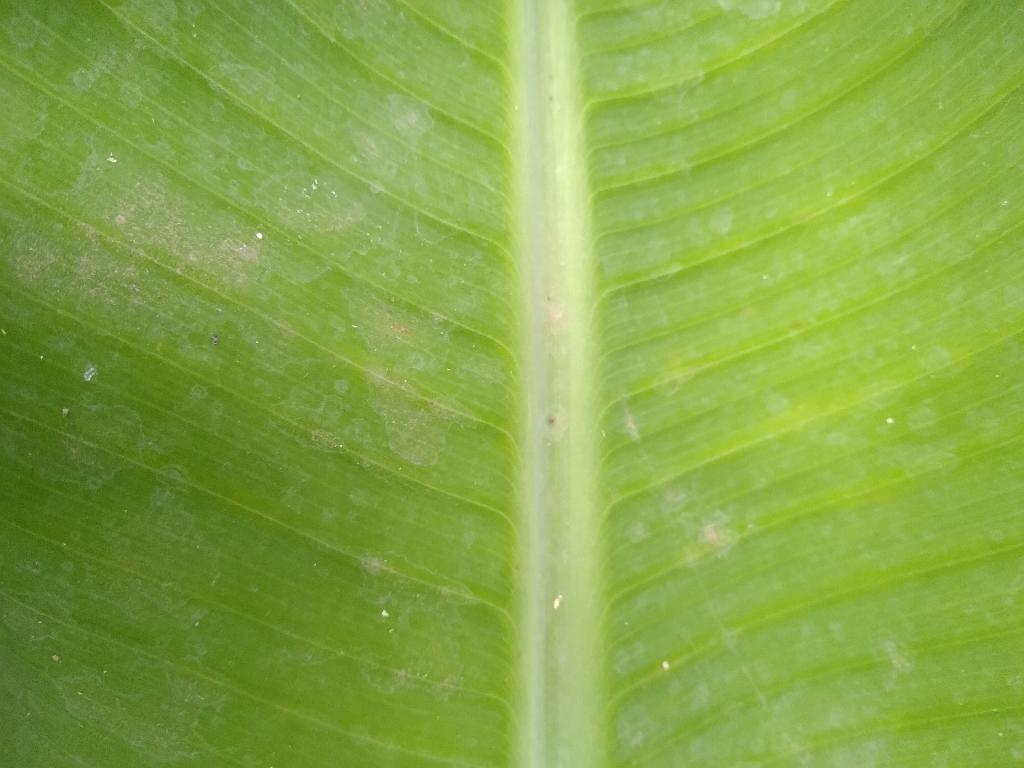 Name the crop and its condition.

banana, healthy
